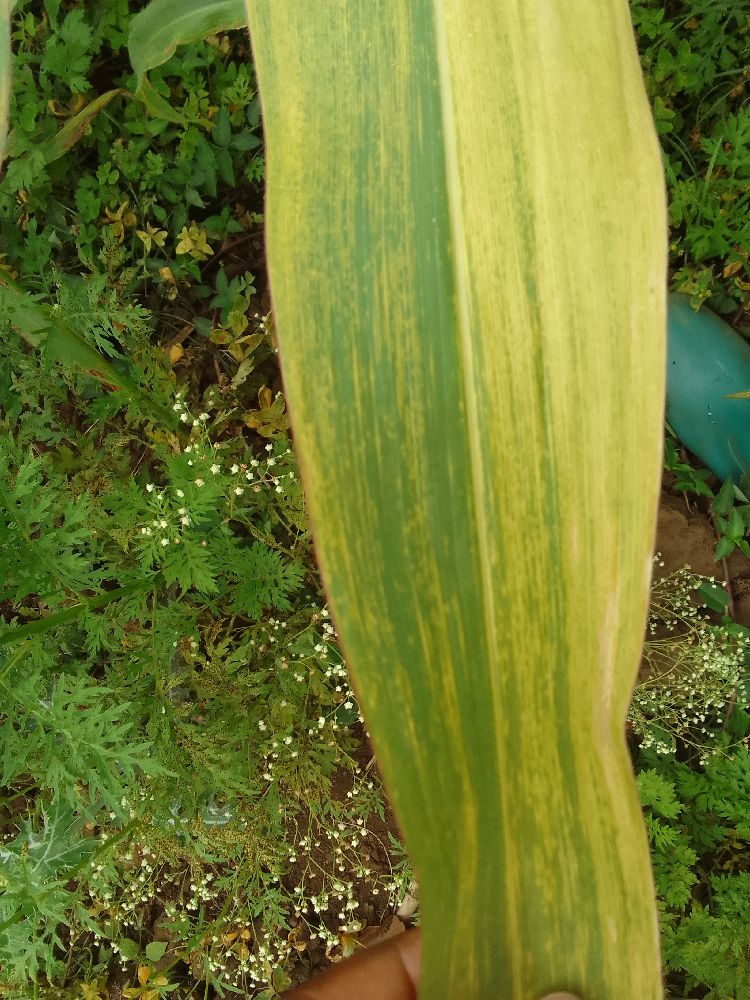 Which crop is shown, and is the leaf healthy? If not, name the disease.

maize, maize lethal necrosis
